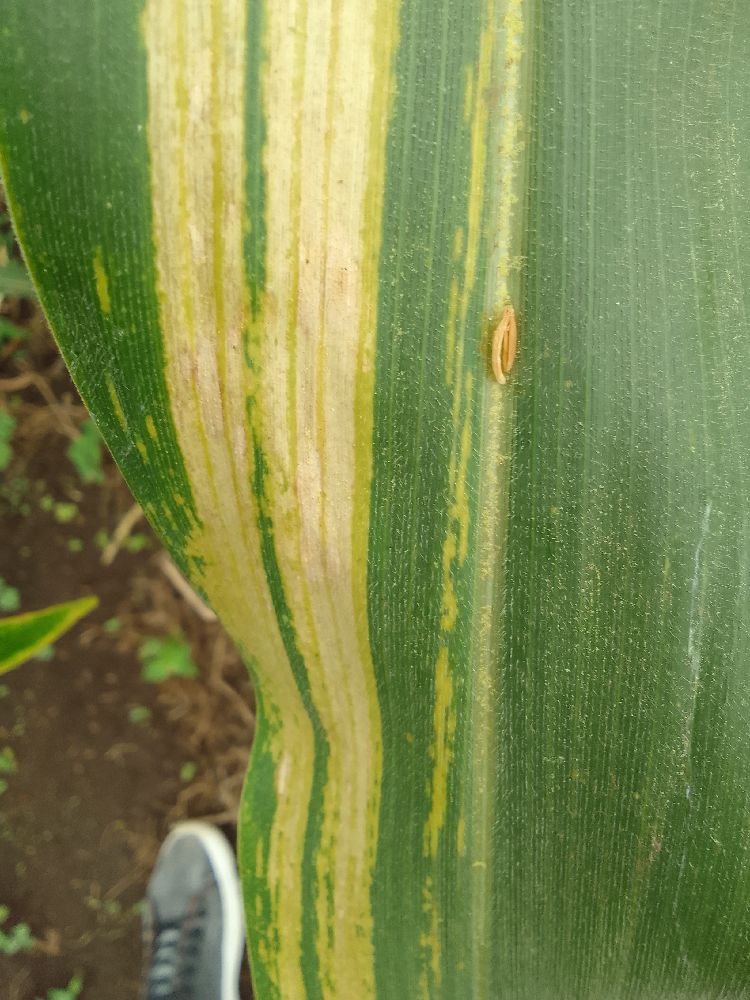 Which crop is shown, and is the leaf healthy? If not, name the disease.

maize, maize lethal necrosis
